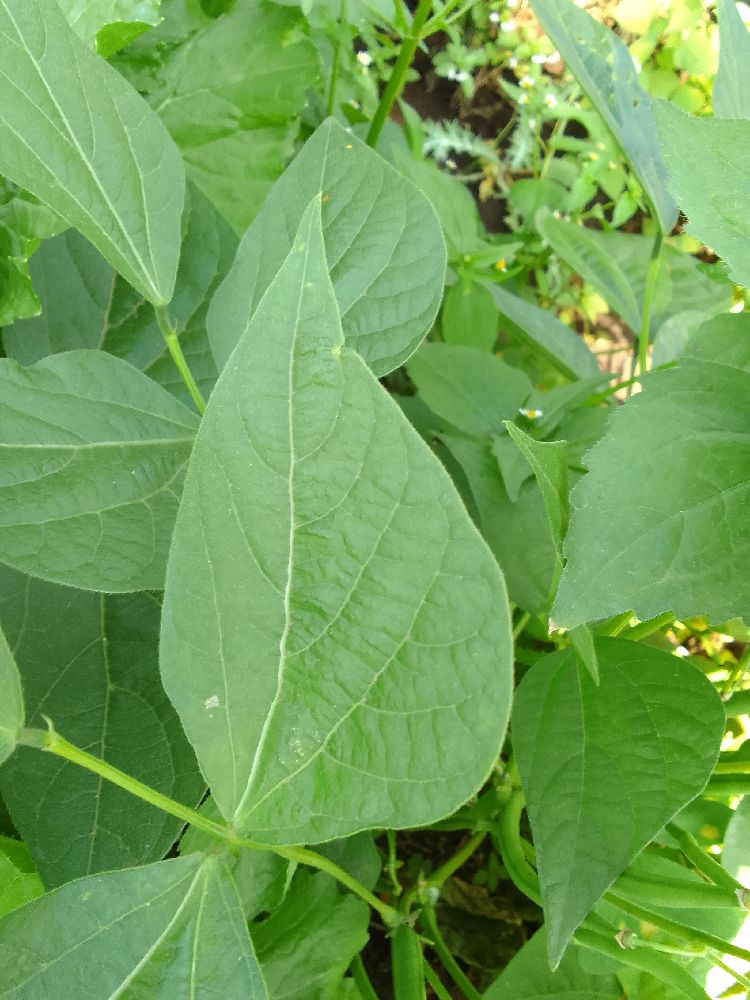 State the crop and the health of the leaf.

common bean, healthy
